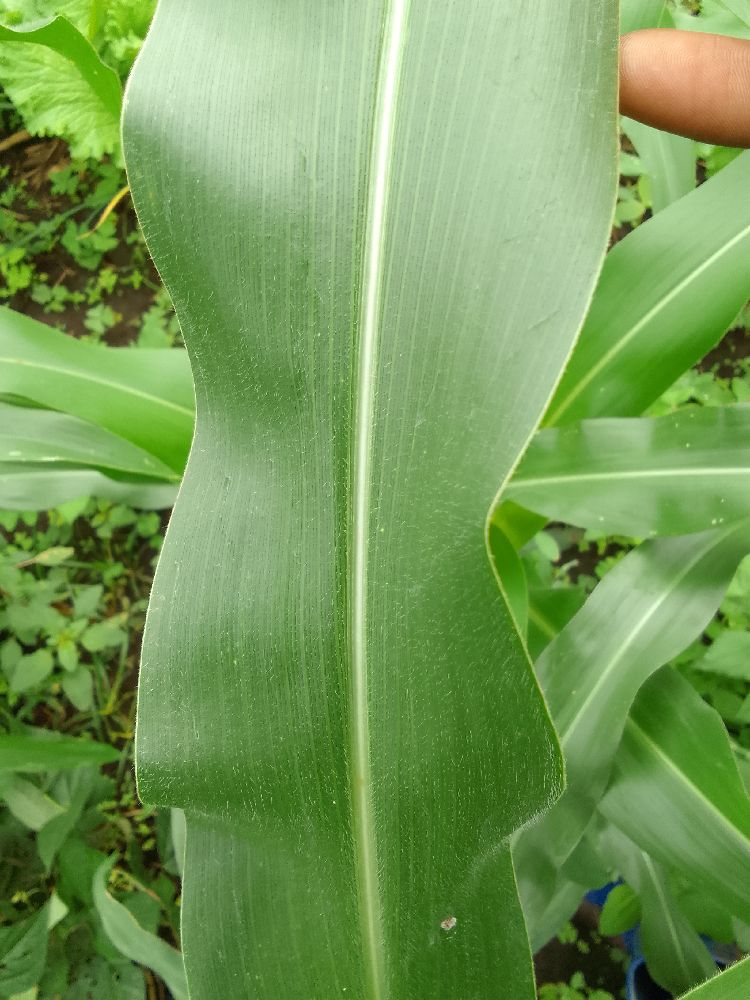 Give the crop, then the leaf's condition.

maize, healthy
